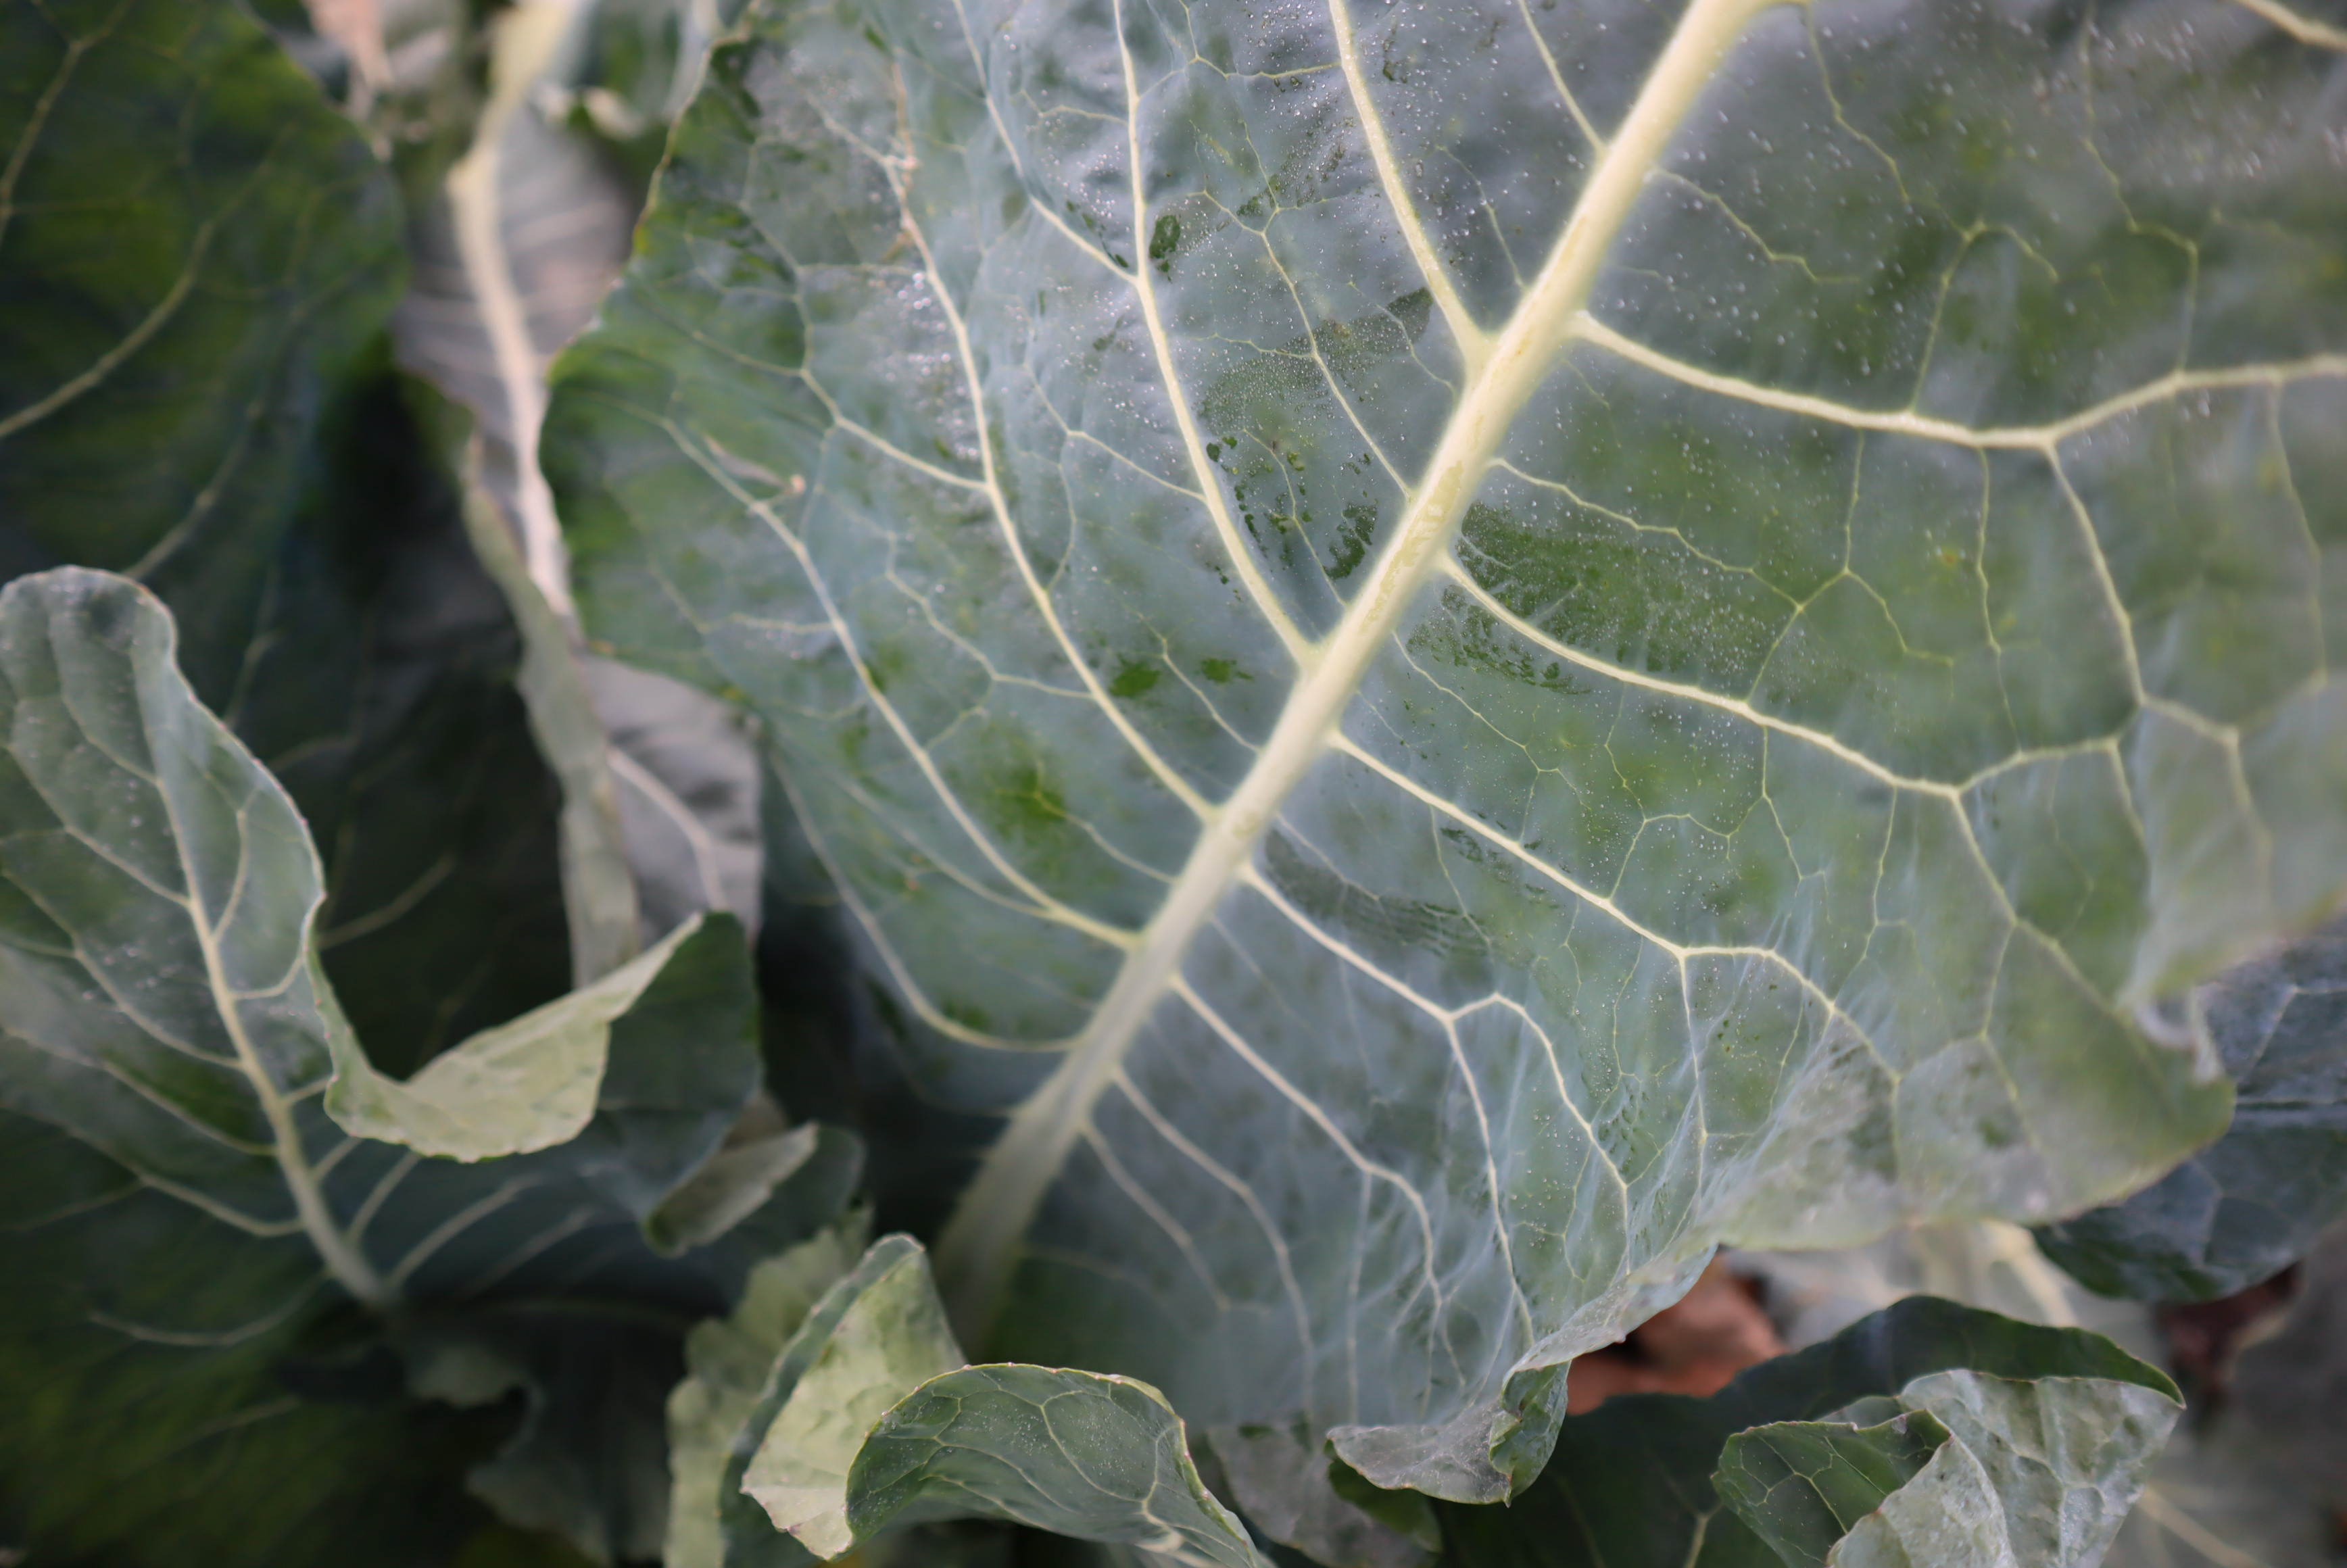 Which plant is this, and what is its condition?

broccoli, healthy
